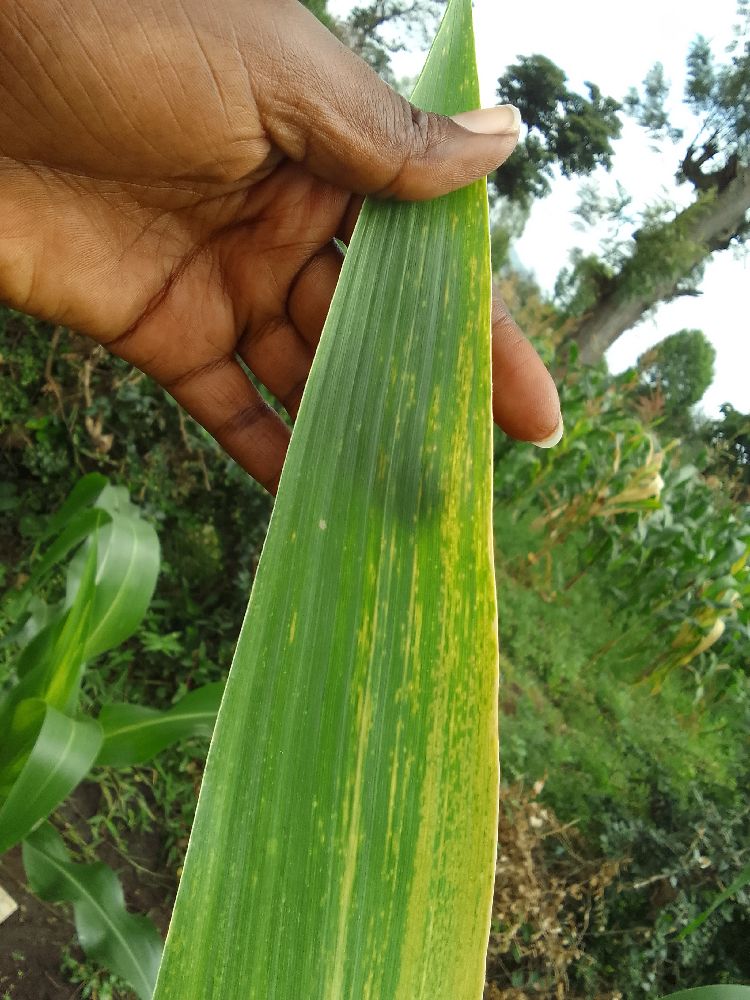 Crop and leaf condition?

maize, maize lethal necrosis
